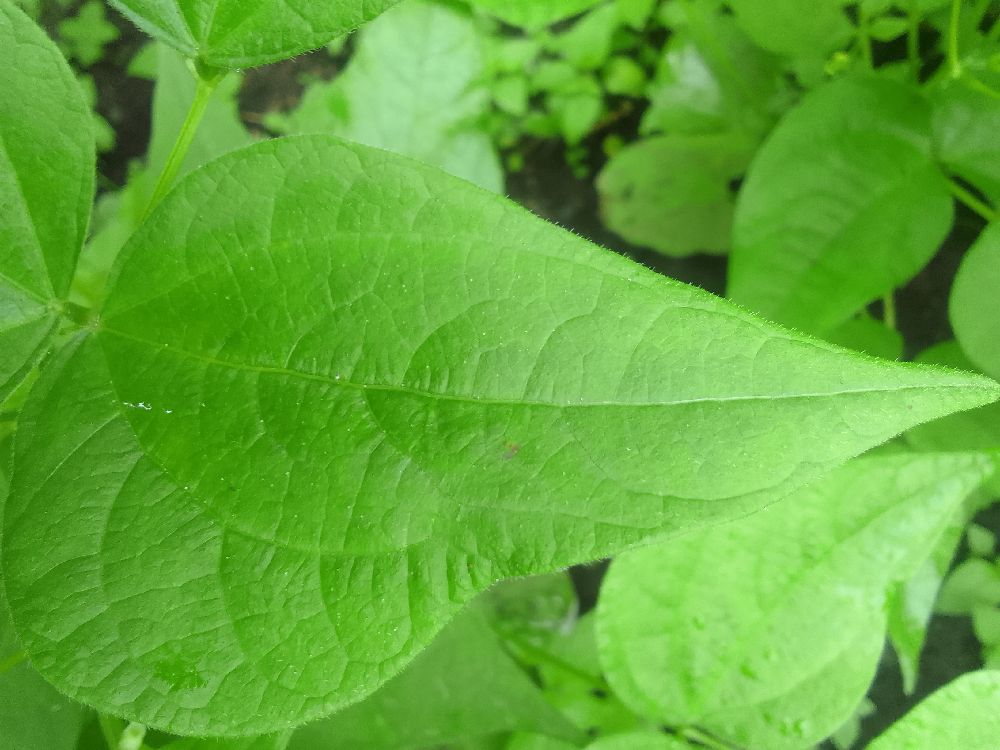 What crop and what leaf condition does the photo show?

common bean, healthy
